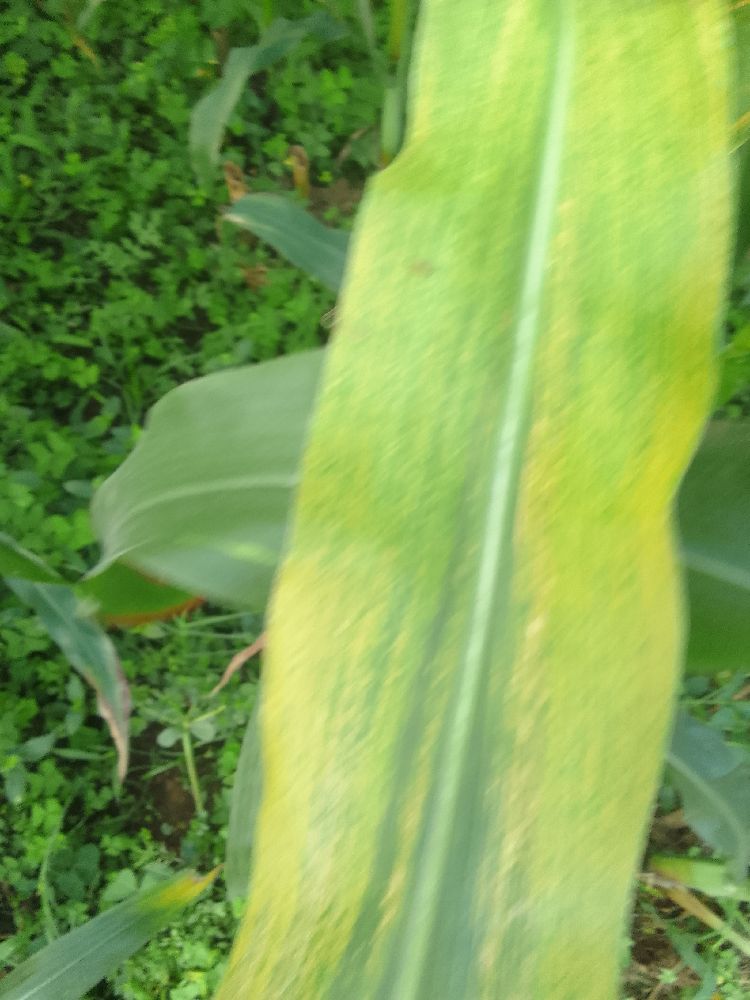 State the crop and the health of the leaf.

maize, maize lethal necrosis
